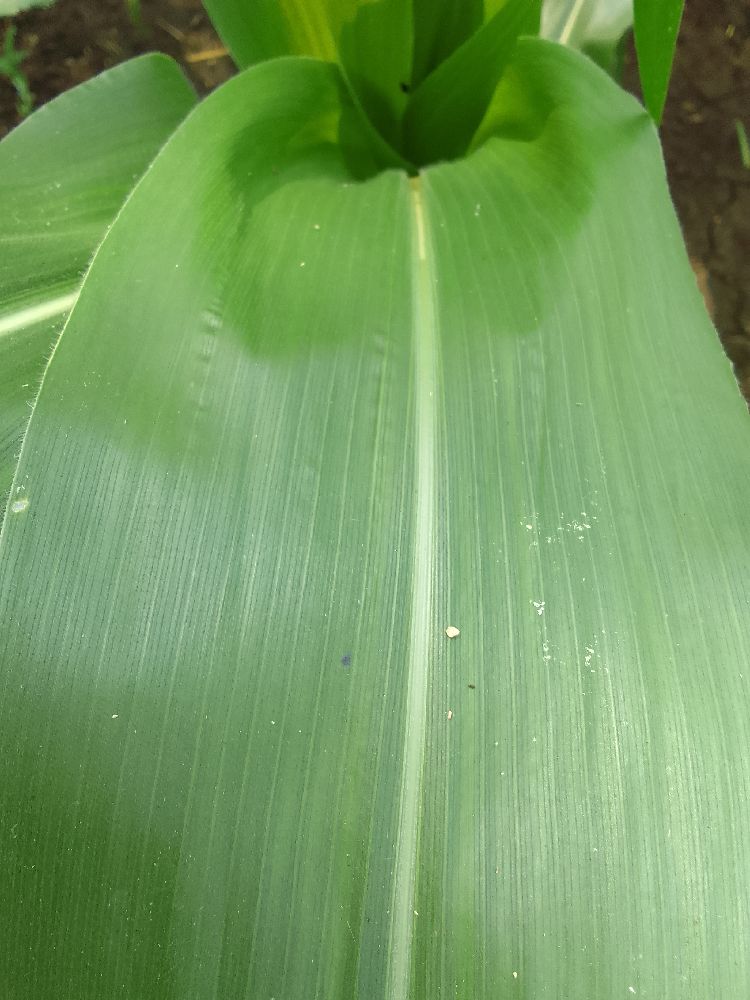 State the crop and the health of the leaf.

maize, healthy
